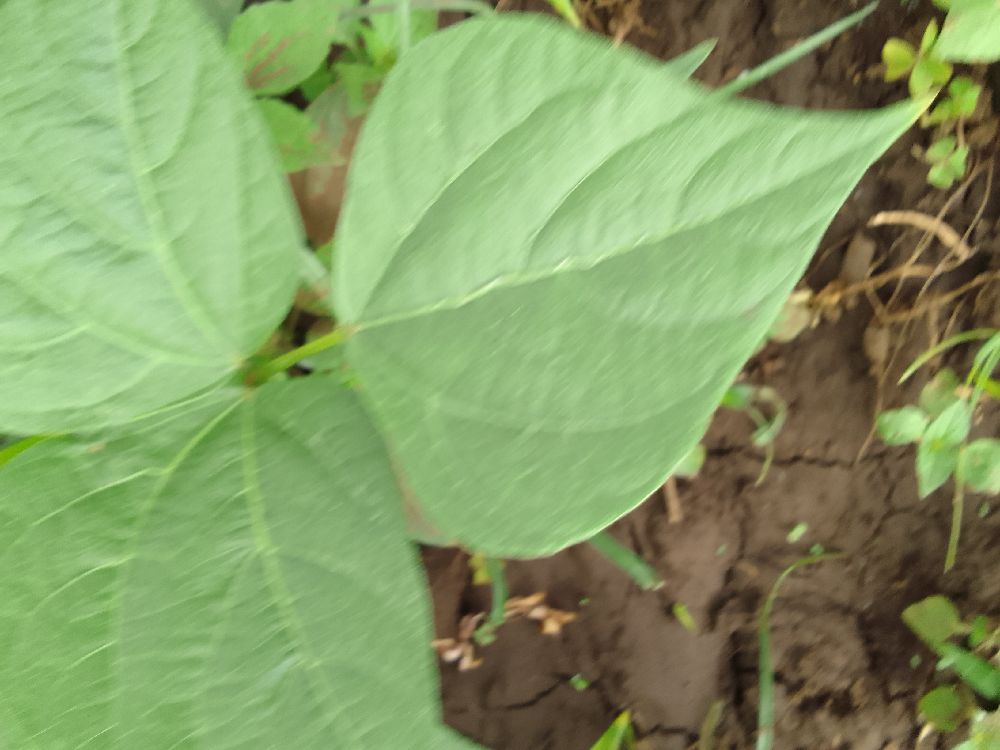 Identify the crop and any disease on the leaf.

common bean, healthy
